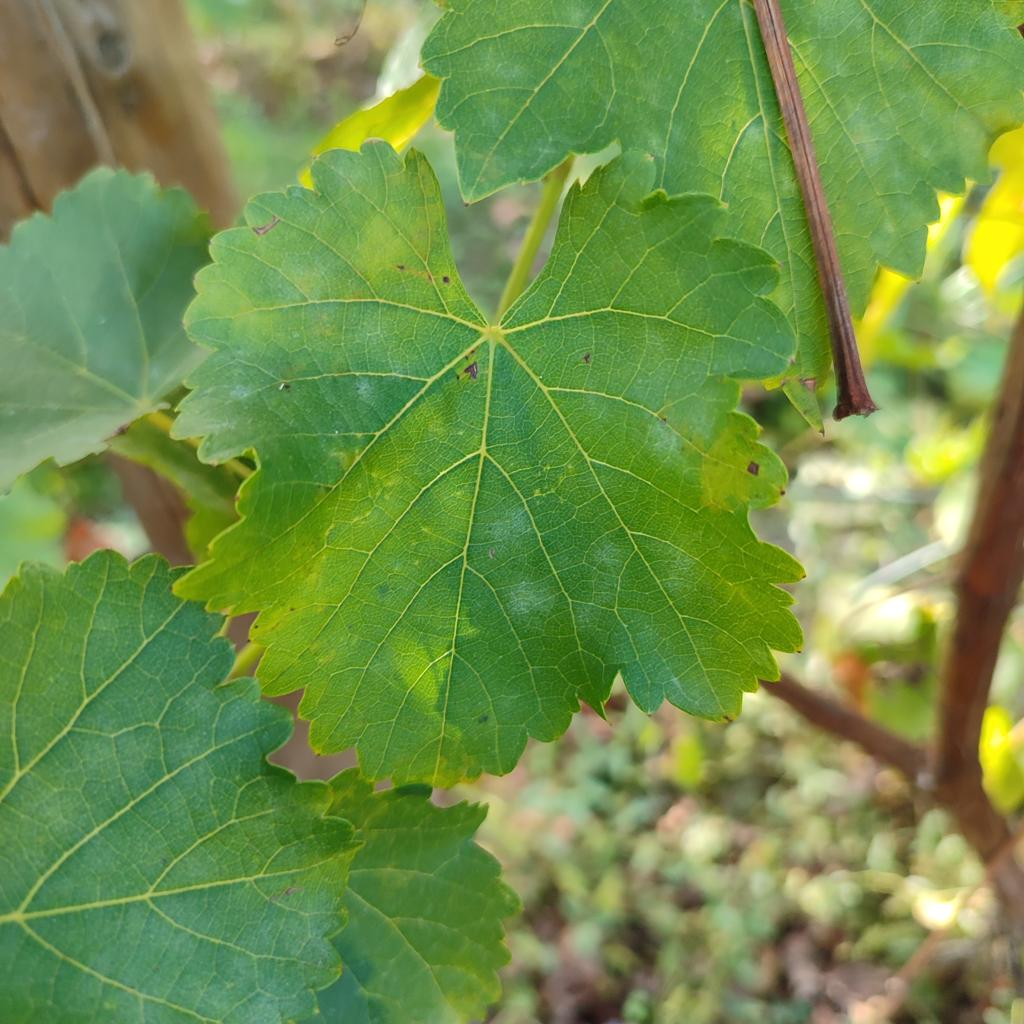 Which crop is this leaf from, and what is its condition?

grapevine, powdery mildew
